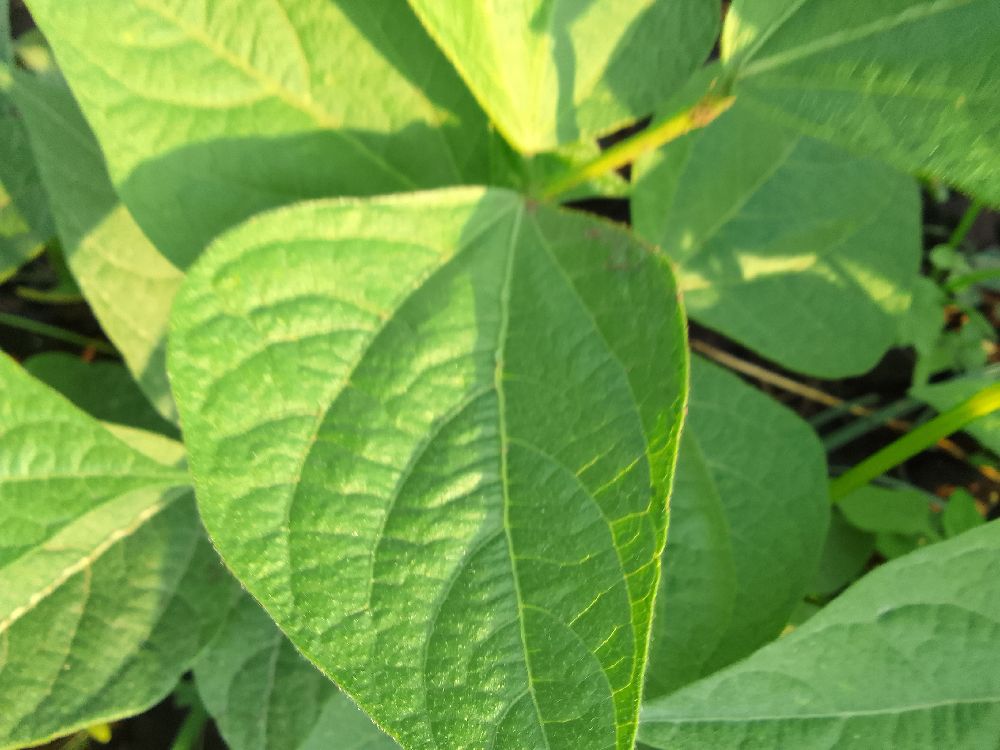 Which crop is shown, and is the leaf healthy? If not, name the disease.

common bean, healthy
